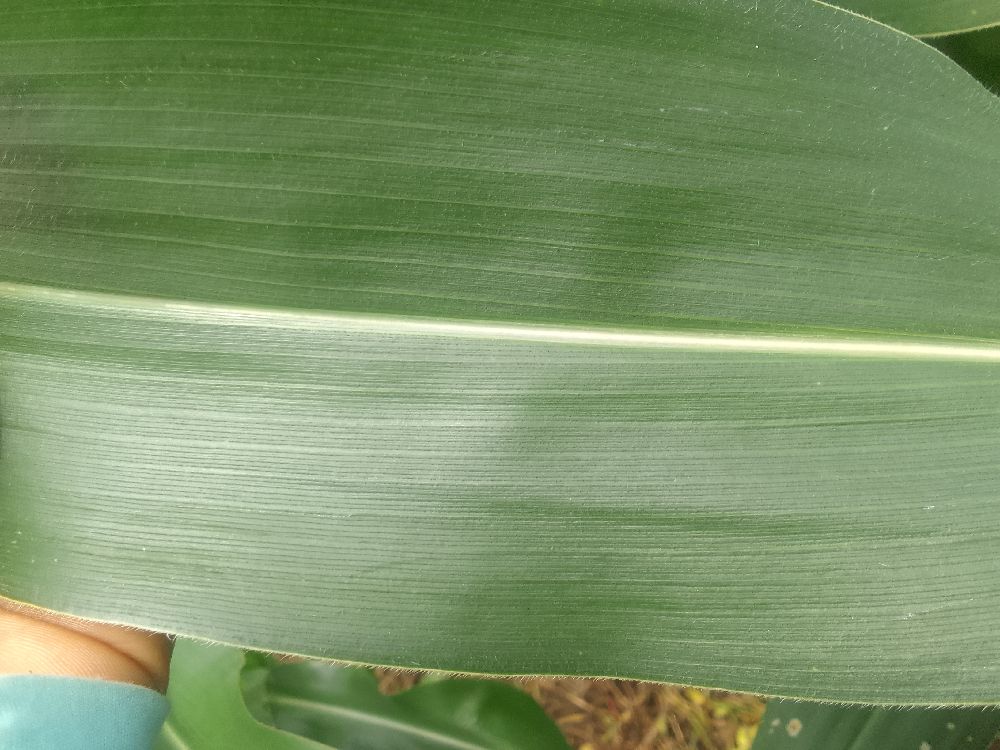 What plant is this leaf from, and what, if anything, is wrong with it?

maize, healthy
